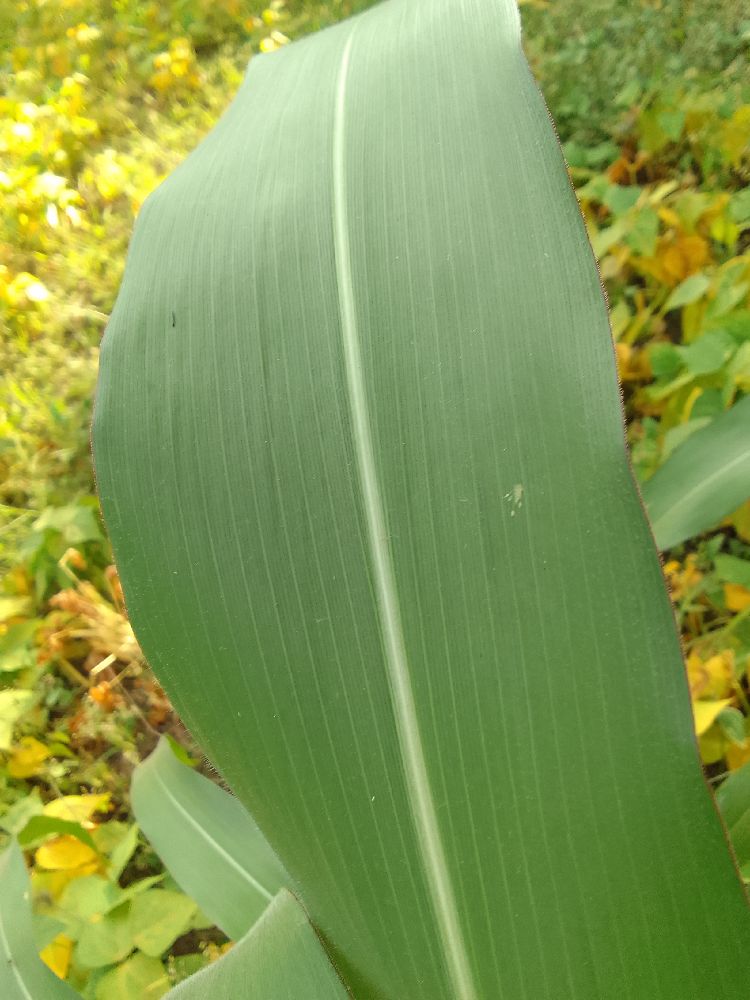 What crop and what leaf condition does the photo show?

maize, healthy
